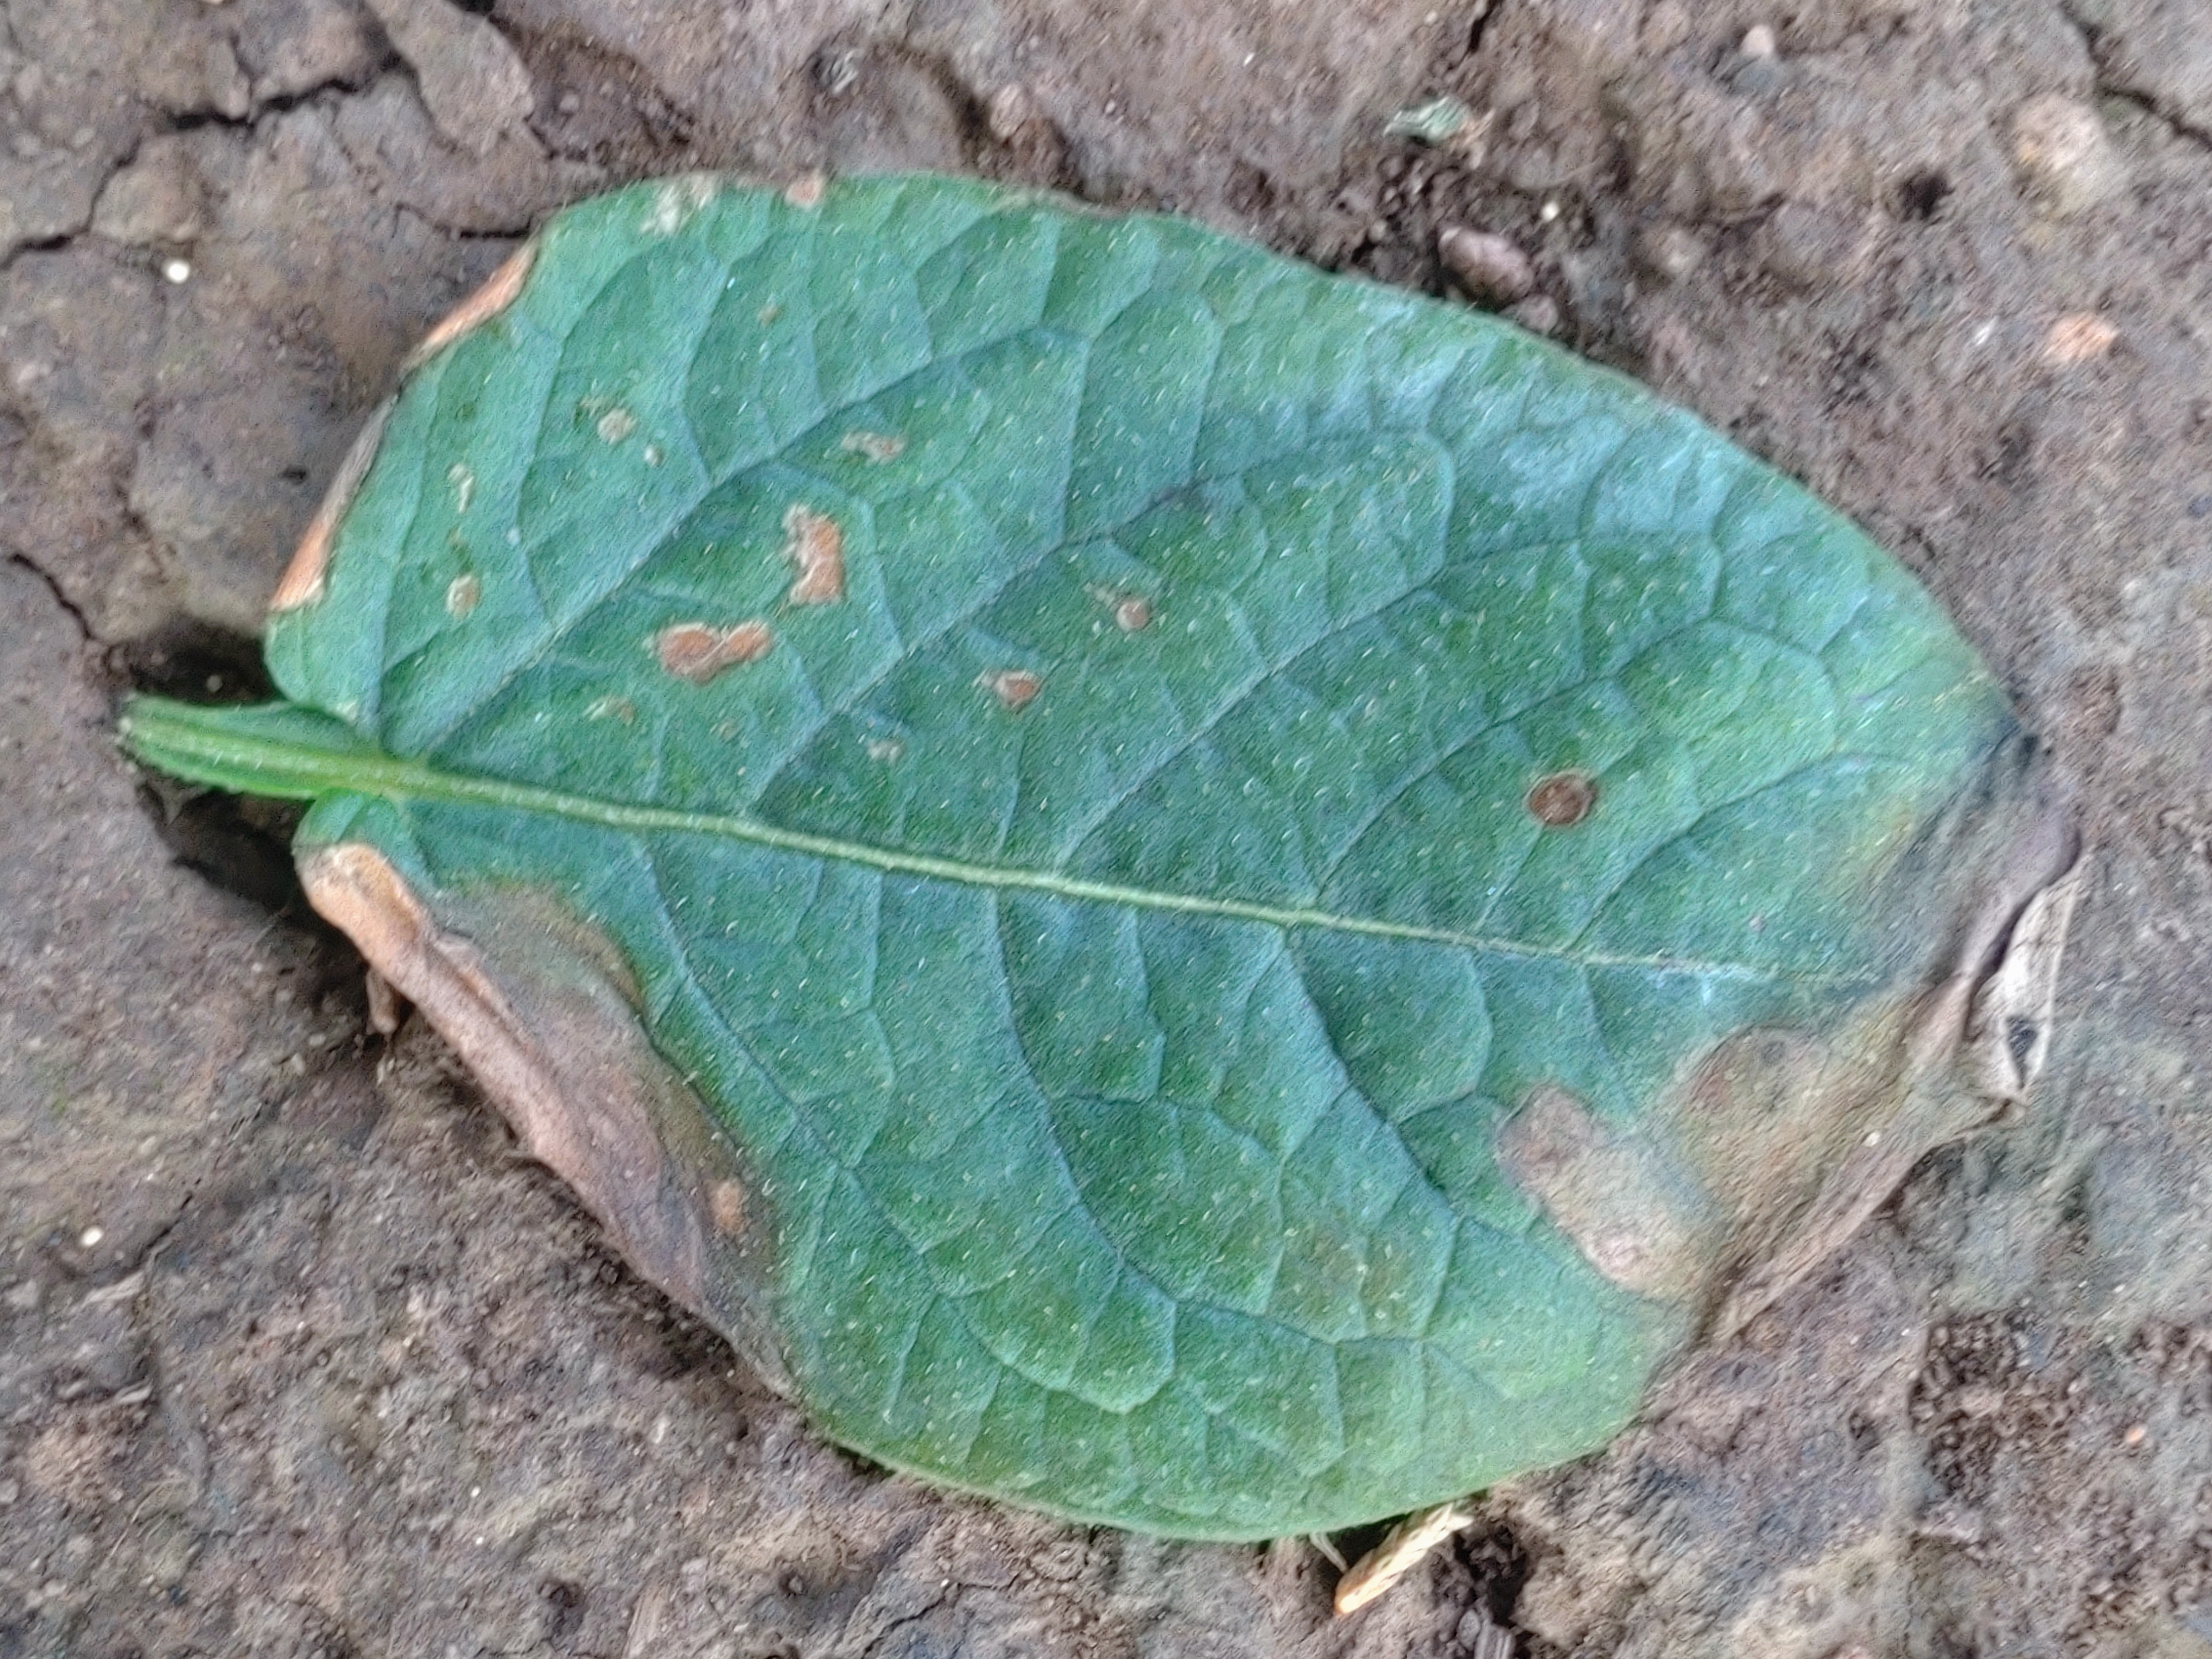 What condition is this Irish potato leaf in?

early blight
